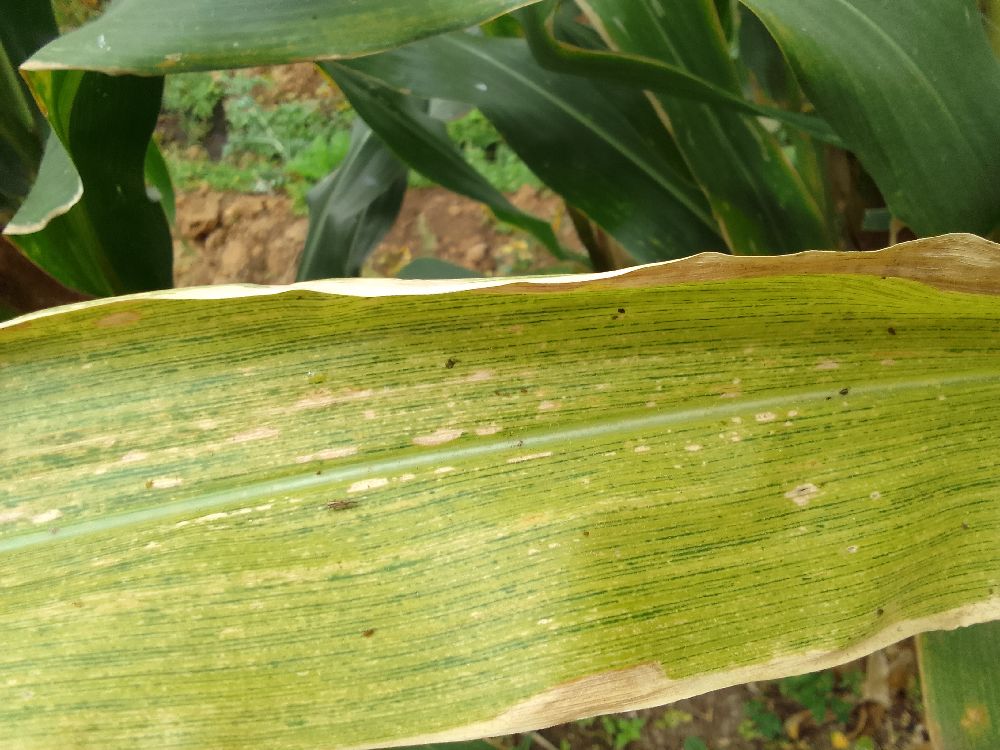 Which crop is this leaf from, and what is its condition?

maize, maize lethal necrosis
